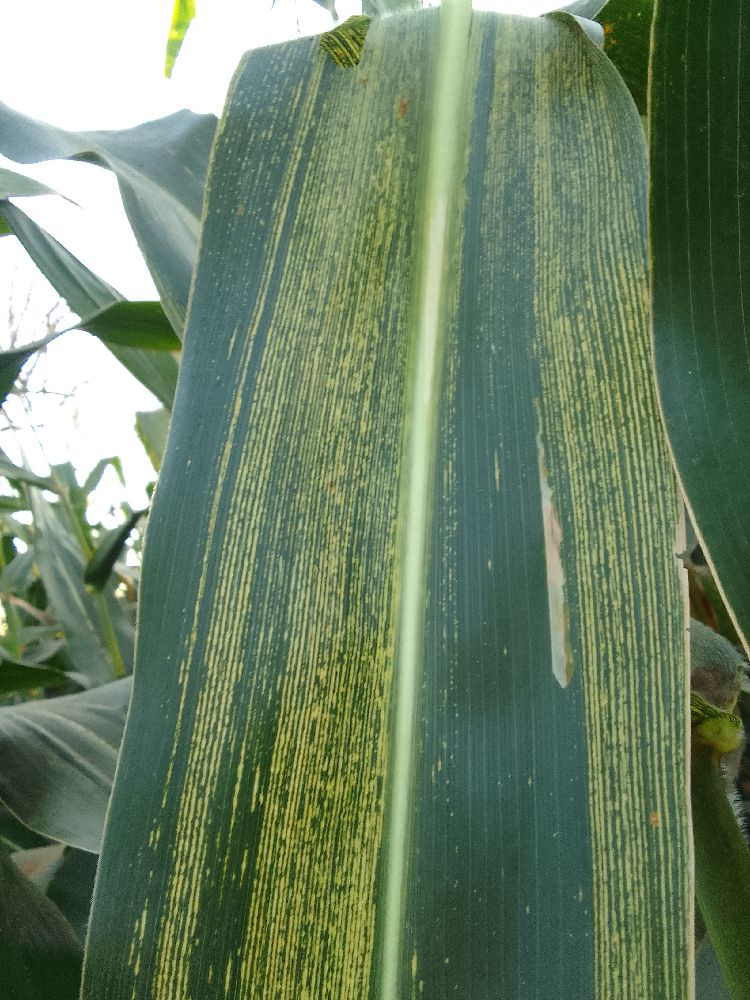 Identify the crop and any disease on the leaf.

maize, maize streak virus
